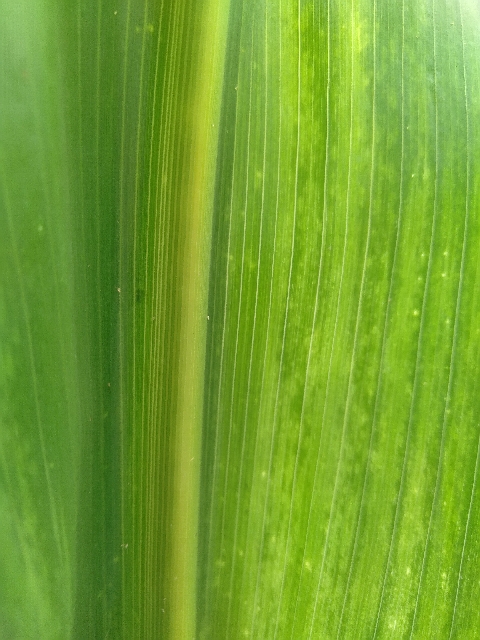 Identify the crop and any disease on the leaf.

maize, maize lethal necrosis
